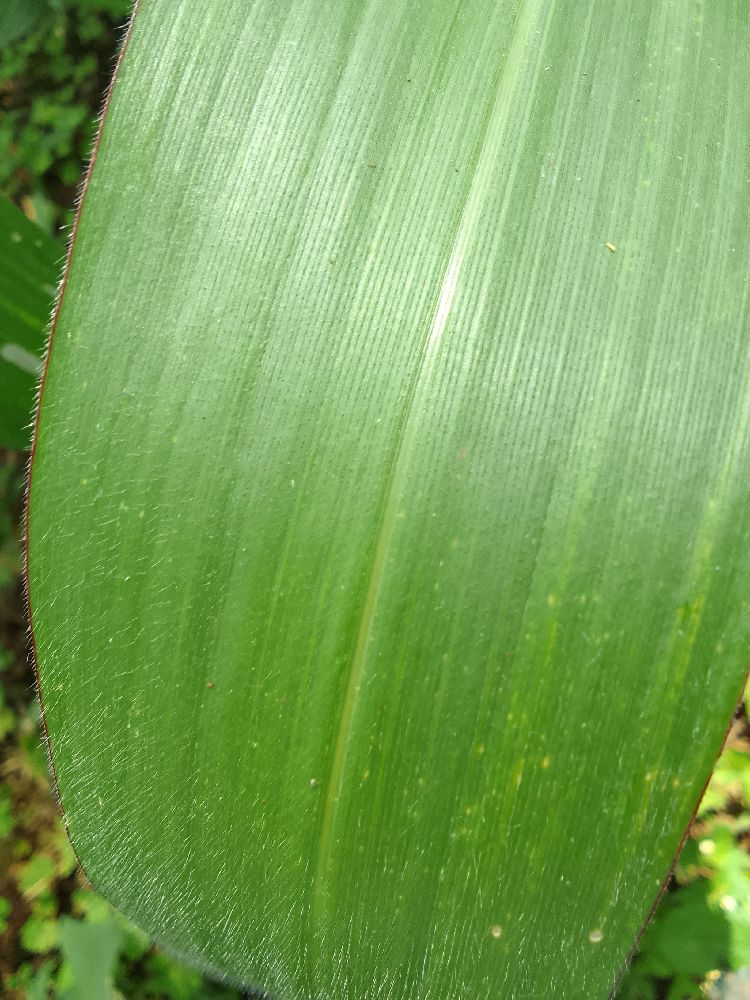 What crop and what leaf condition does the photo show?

maize, healthy
